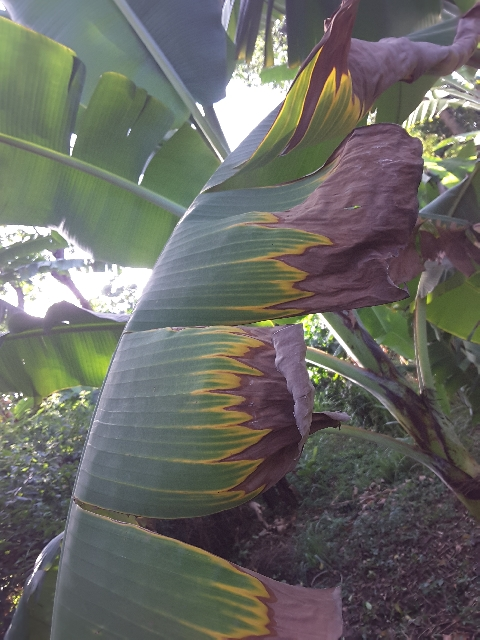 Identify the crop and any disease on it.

banana, fusarium wilt race 1
